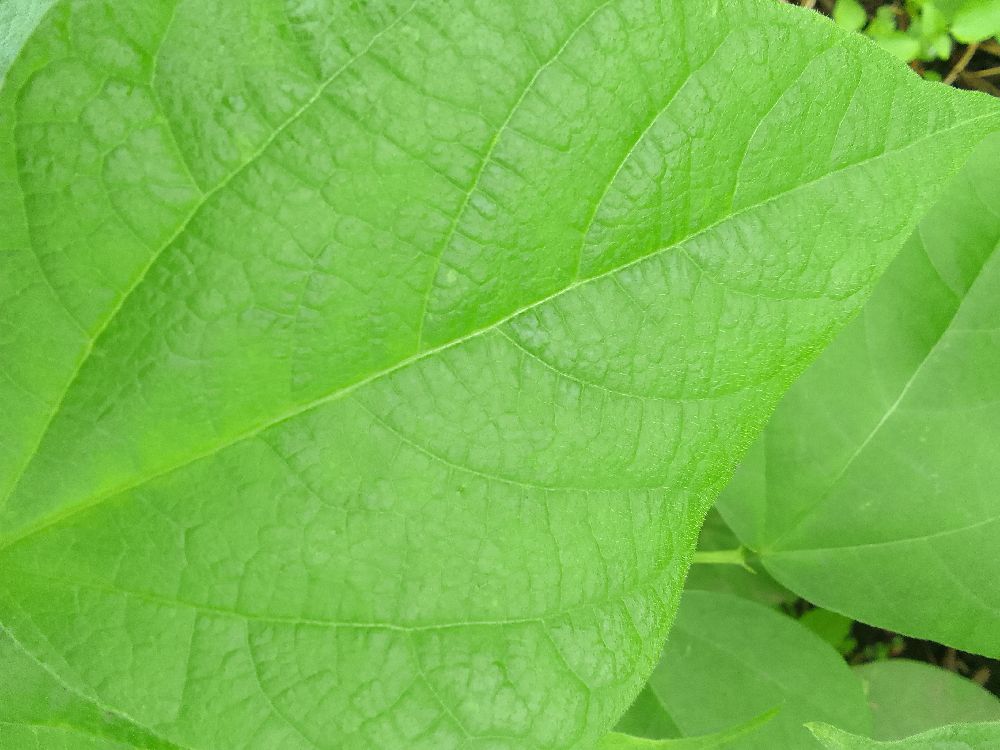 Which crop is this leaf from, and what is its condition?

common bean, healthy
